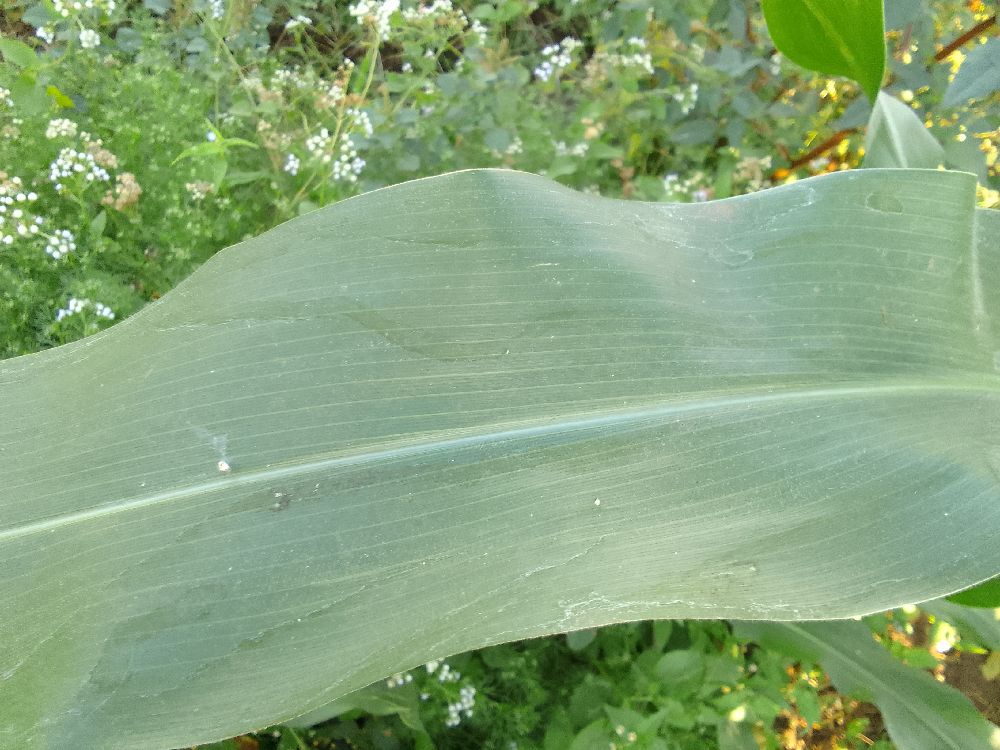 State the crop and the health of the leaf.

maize, healthy
